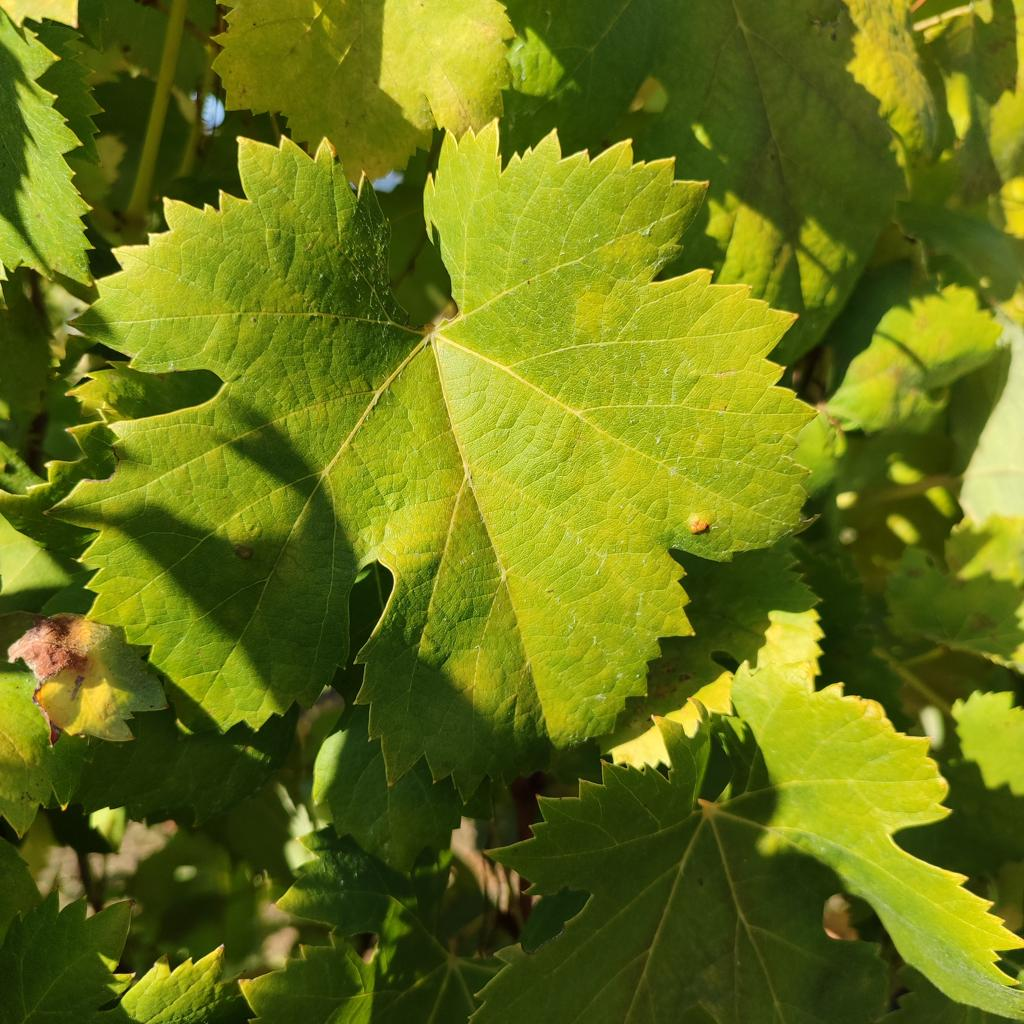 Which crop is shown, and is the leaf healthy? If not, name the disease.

grapevine, erineum mite
